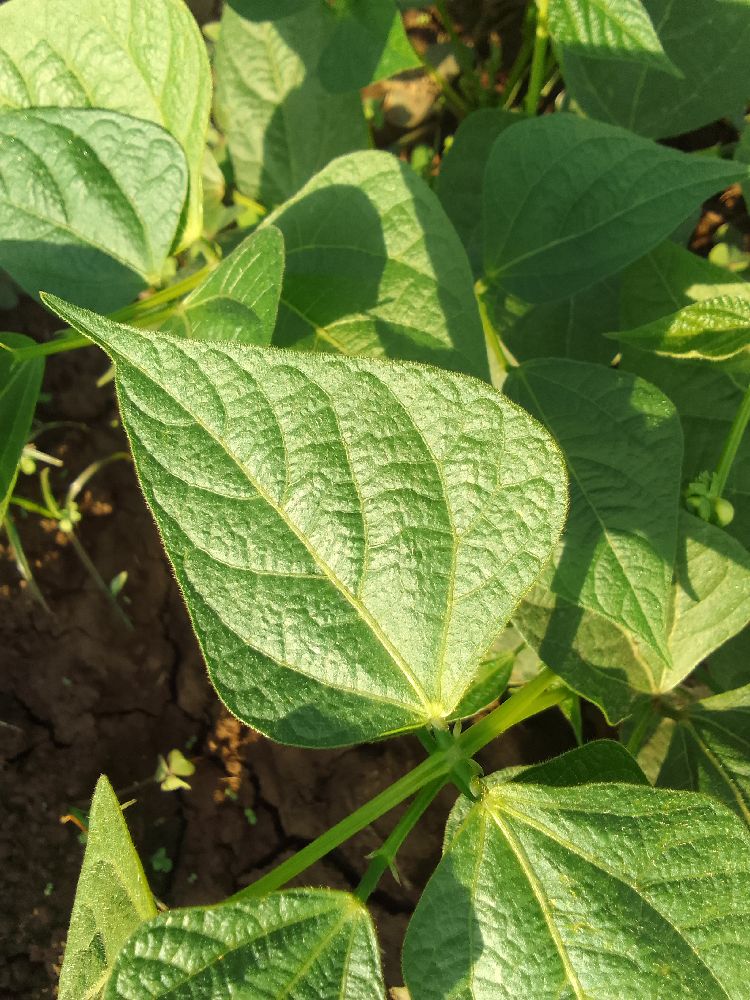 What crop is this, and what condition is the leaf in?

common bean, healthy
